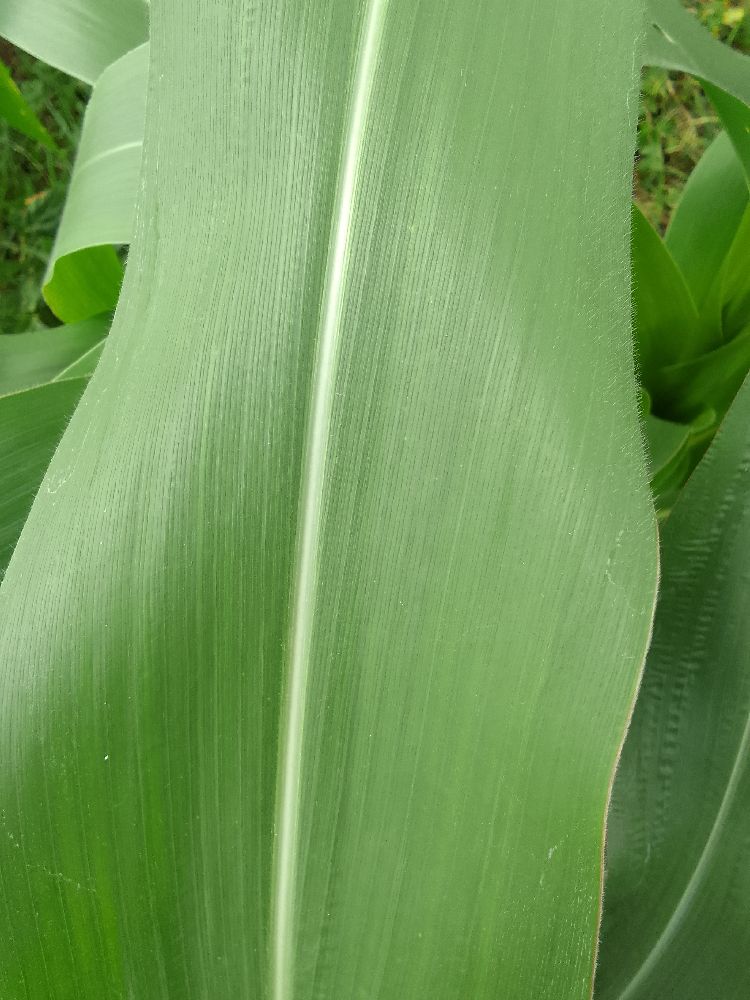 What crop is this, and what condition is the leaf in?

maize, healthy
